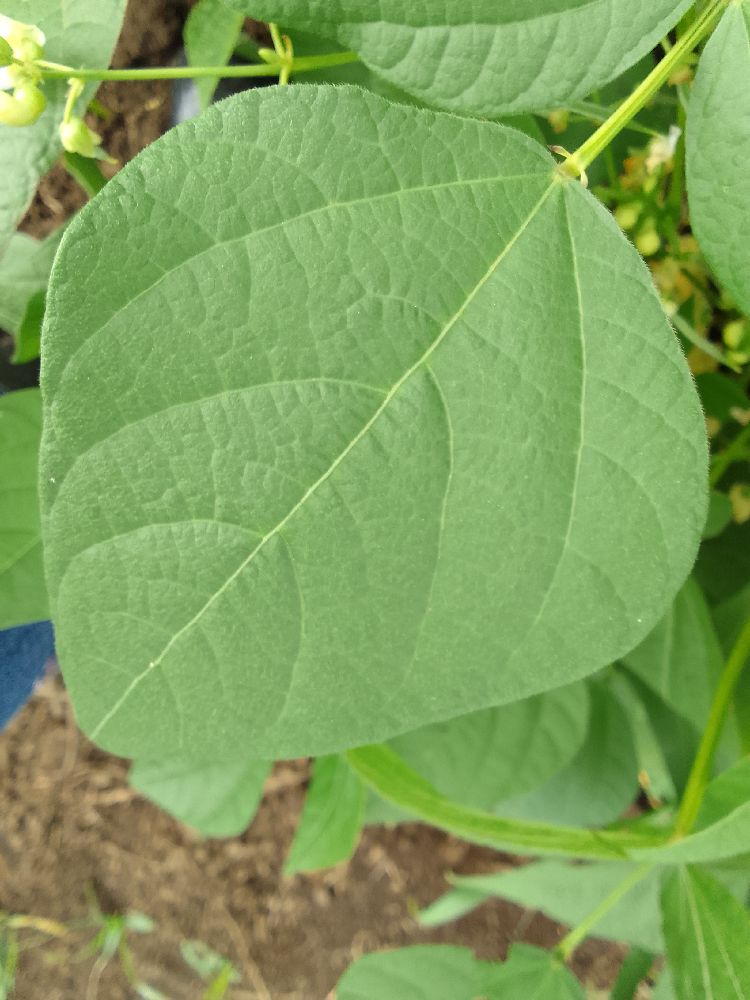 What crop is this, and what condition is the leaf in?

common bean, healthy
